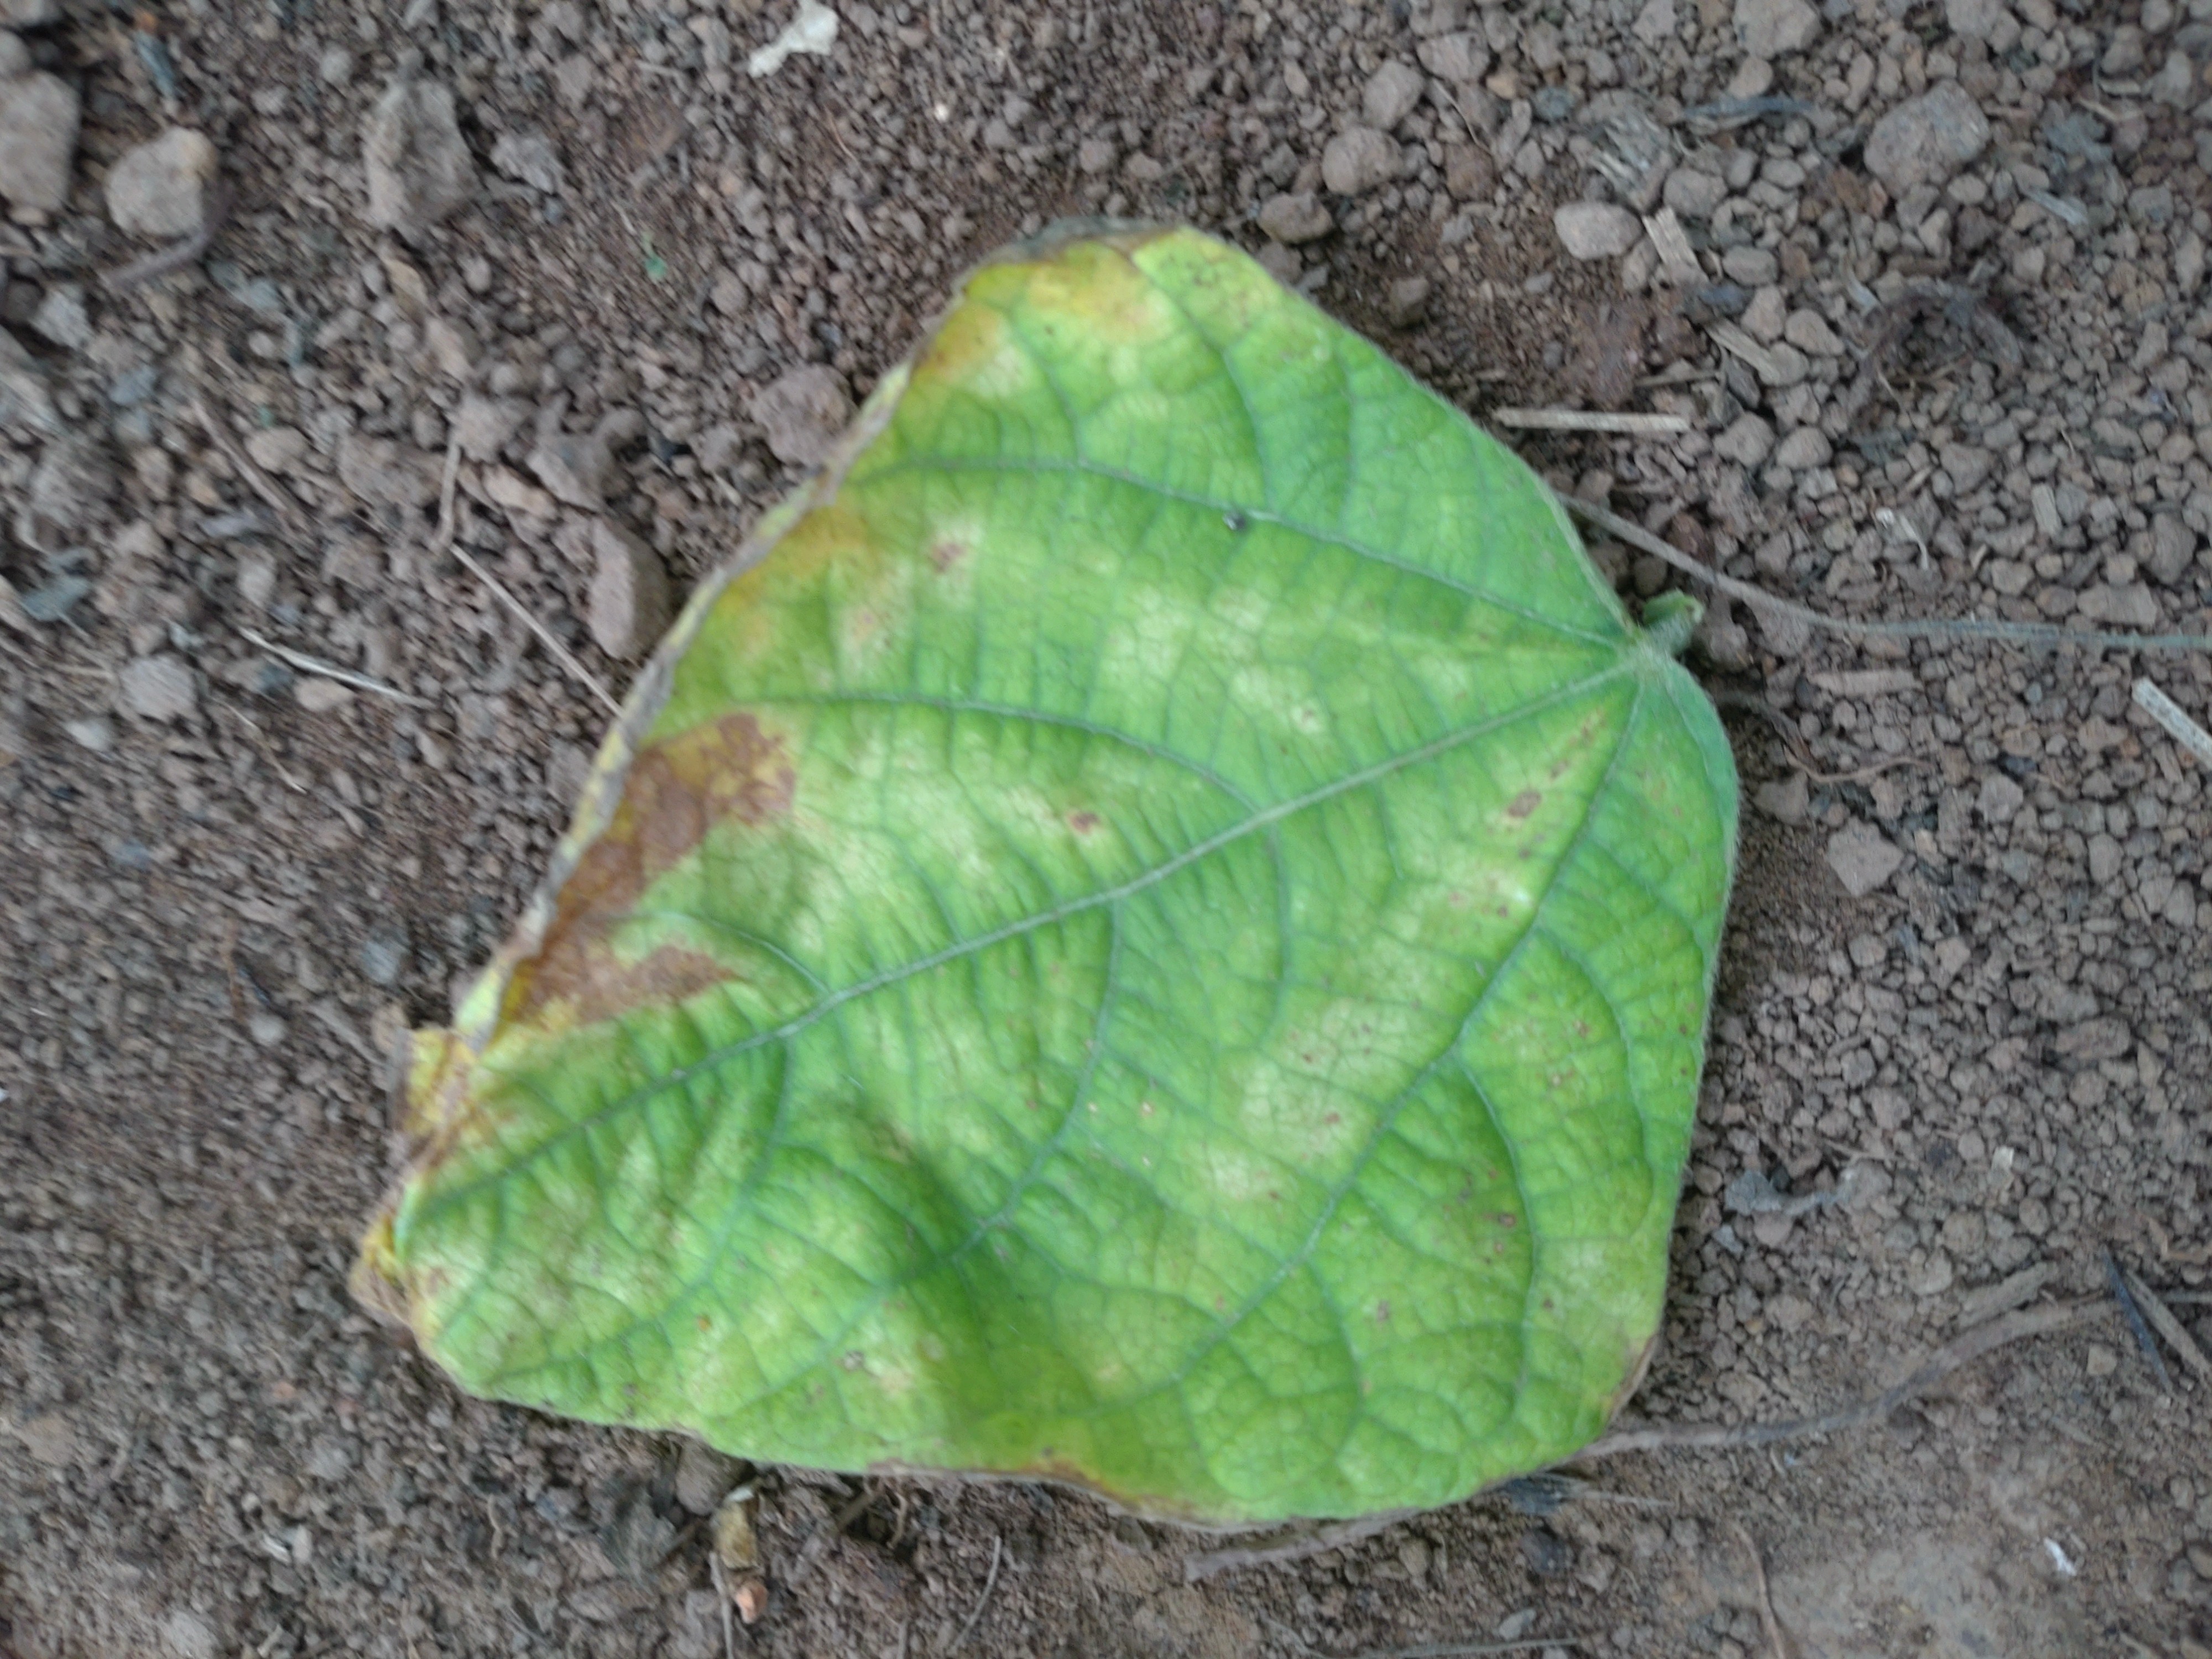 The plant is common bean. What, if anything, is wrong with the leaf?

anthracnose
